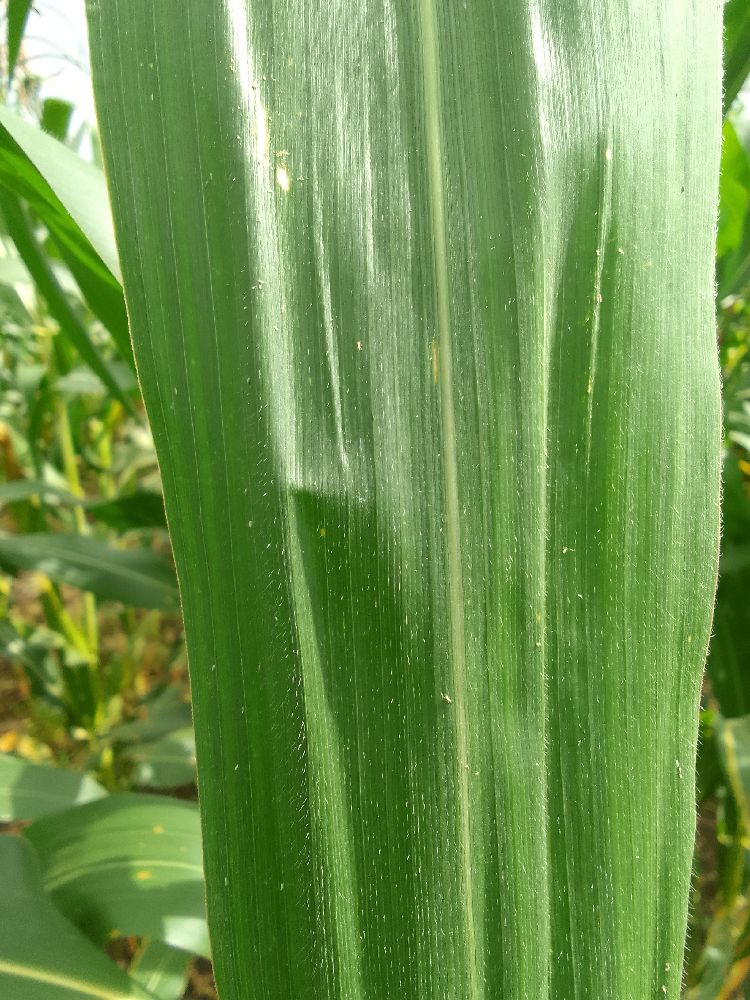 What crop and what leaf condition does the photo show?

maize, healthy
